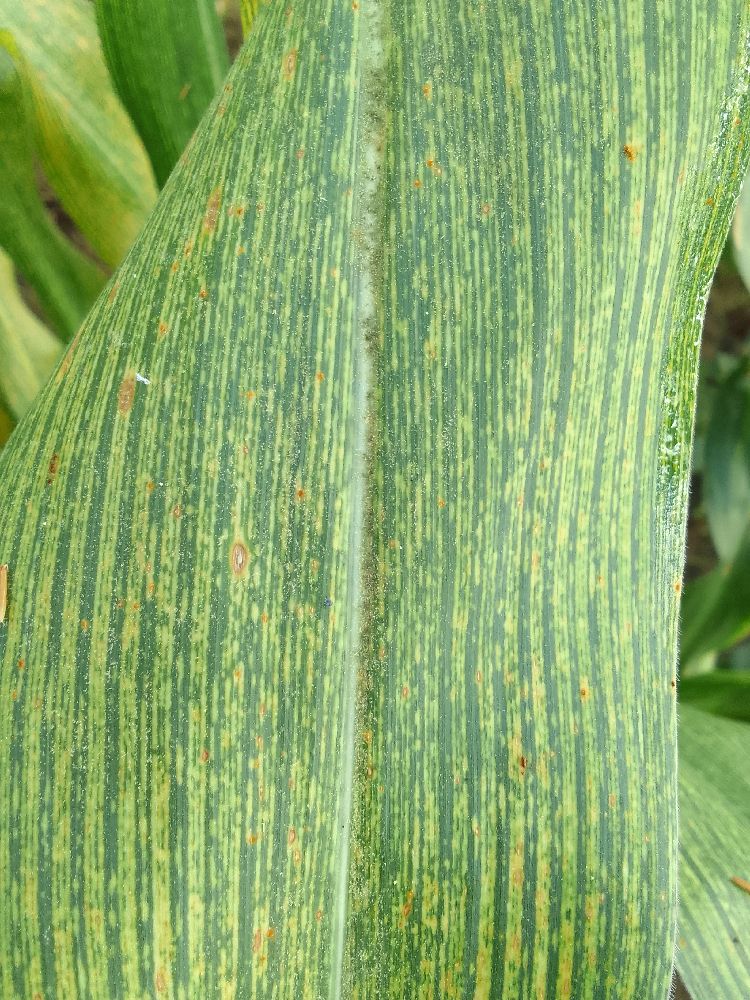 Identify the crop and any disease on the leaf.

maize, maize streak virus
